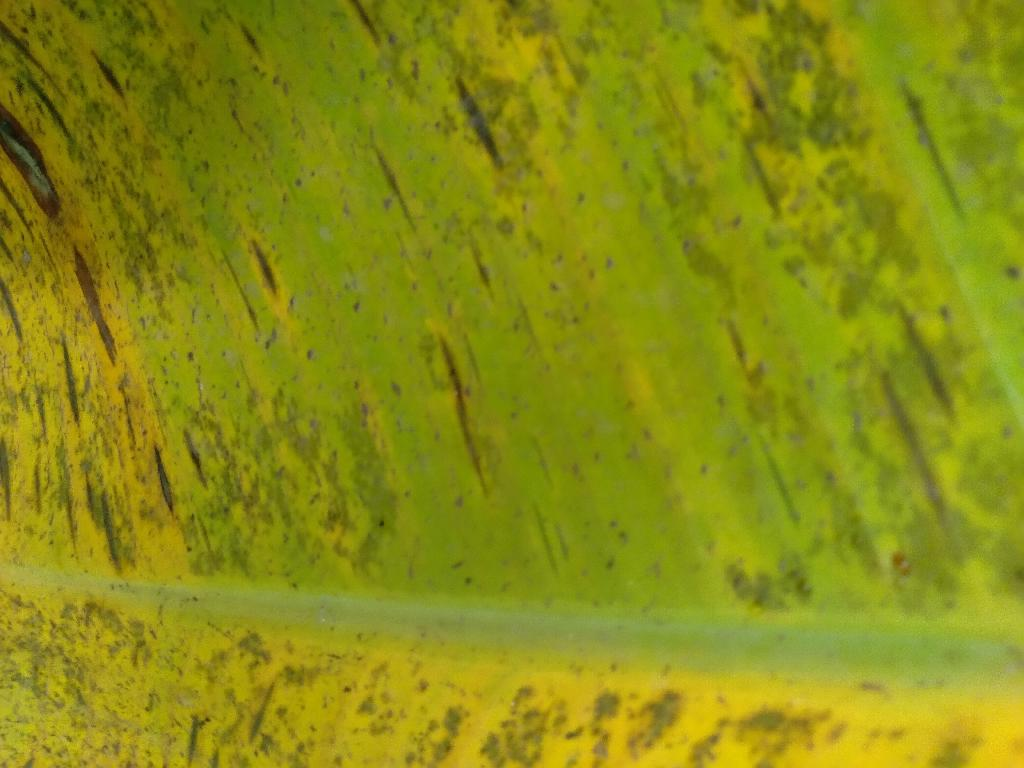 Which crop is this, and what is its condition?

banana, black sigatoka
